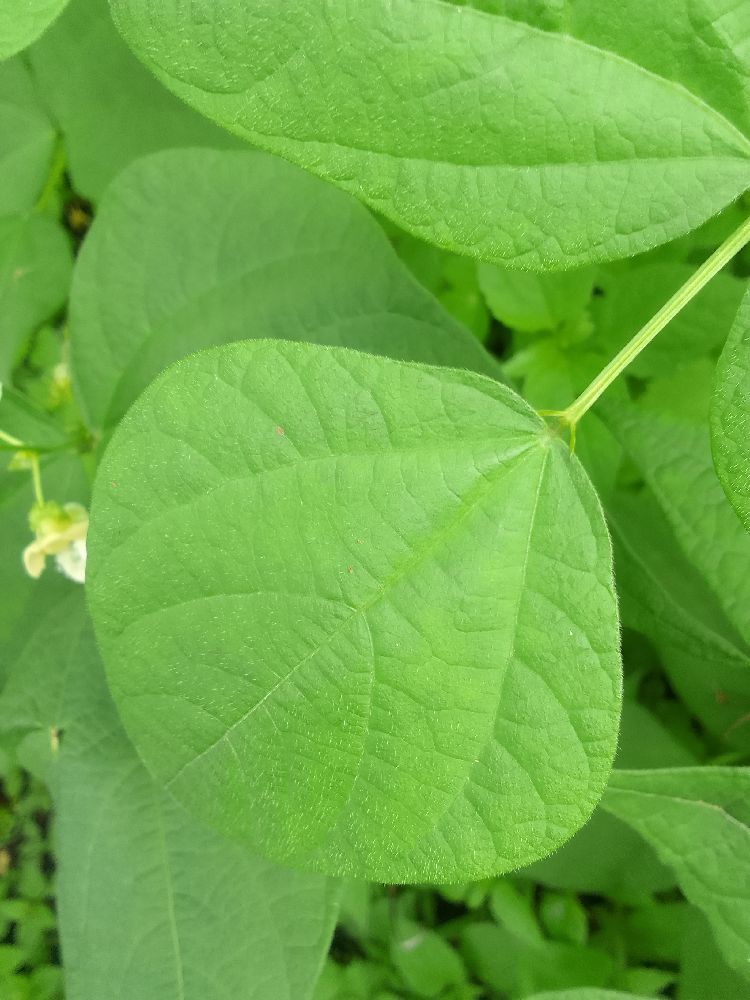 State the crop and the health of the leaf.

common bean, healthy
